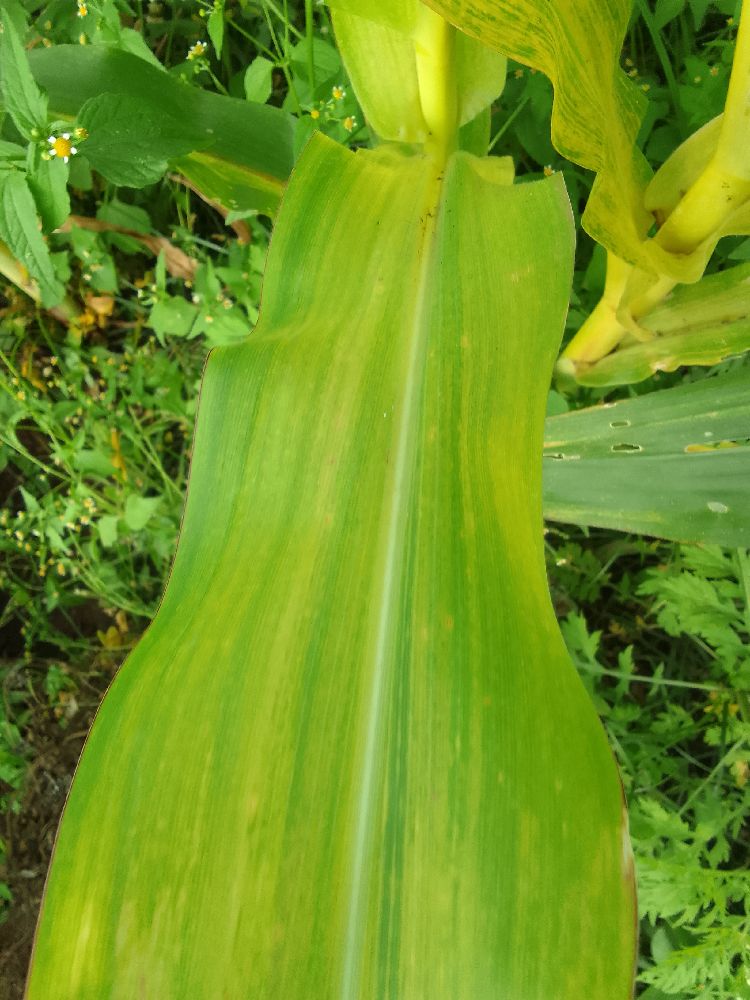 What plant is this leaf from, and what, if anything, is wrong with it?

maize, maize lethal necrosis
